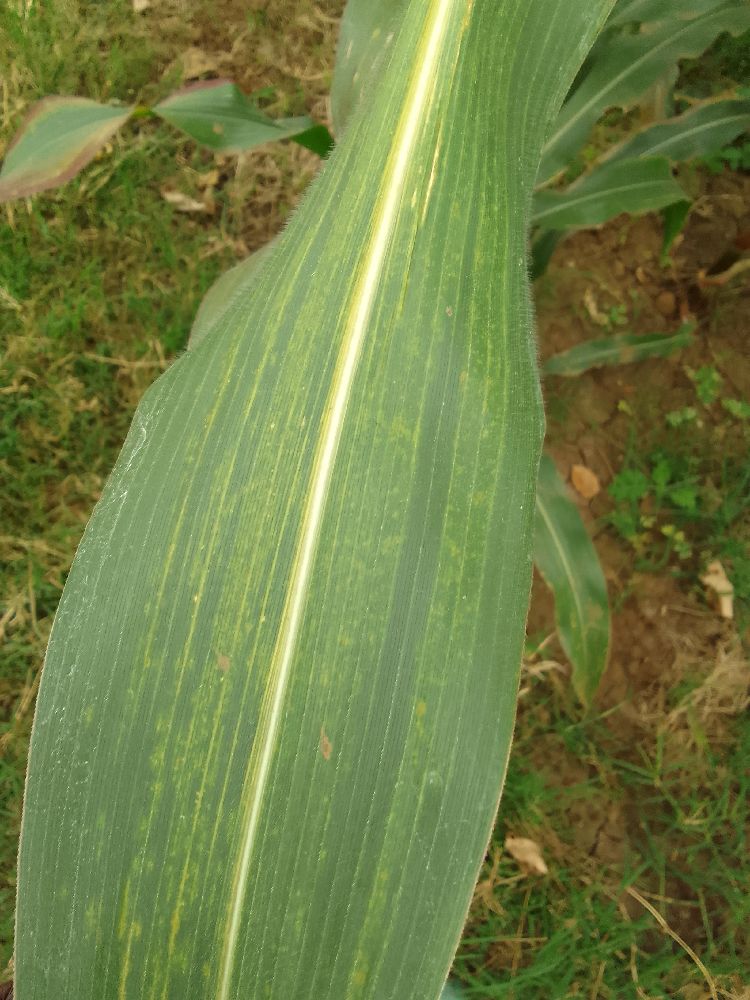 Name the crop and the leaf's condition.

maize, maize lethal necrosis
